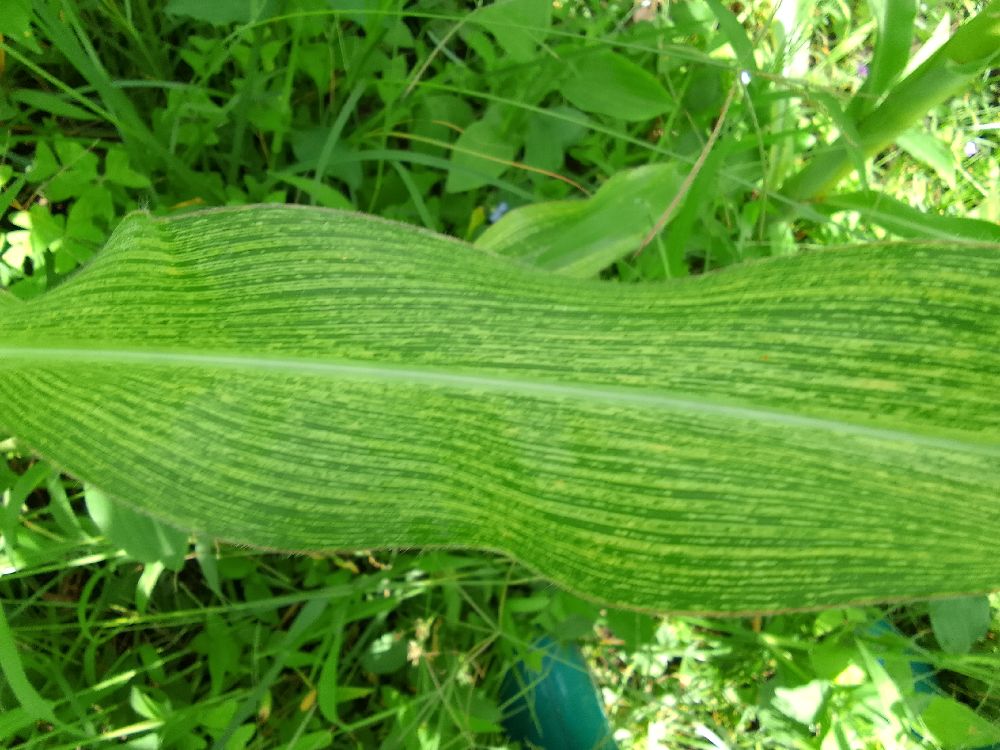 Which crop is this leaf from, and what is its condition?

maize, maize streak virus
